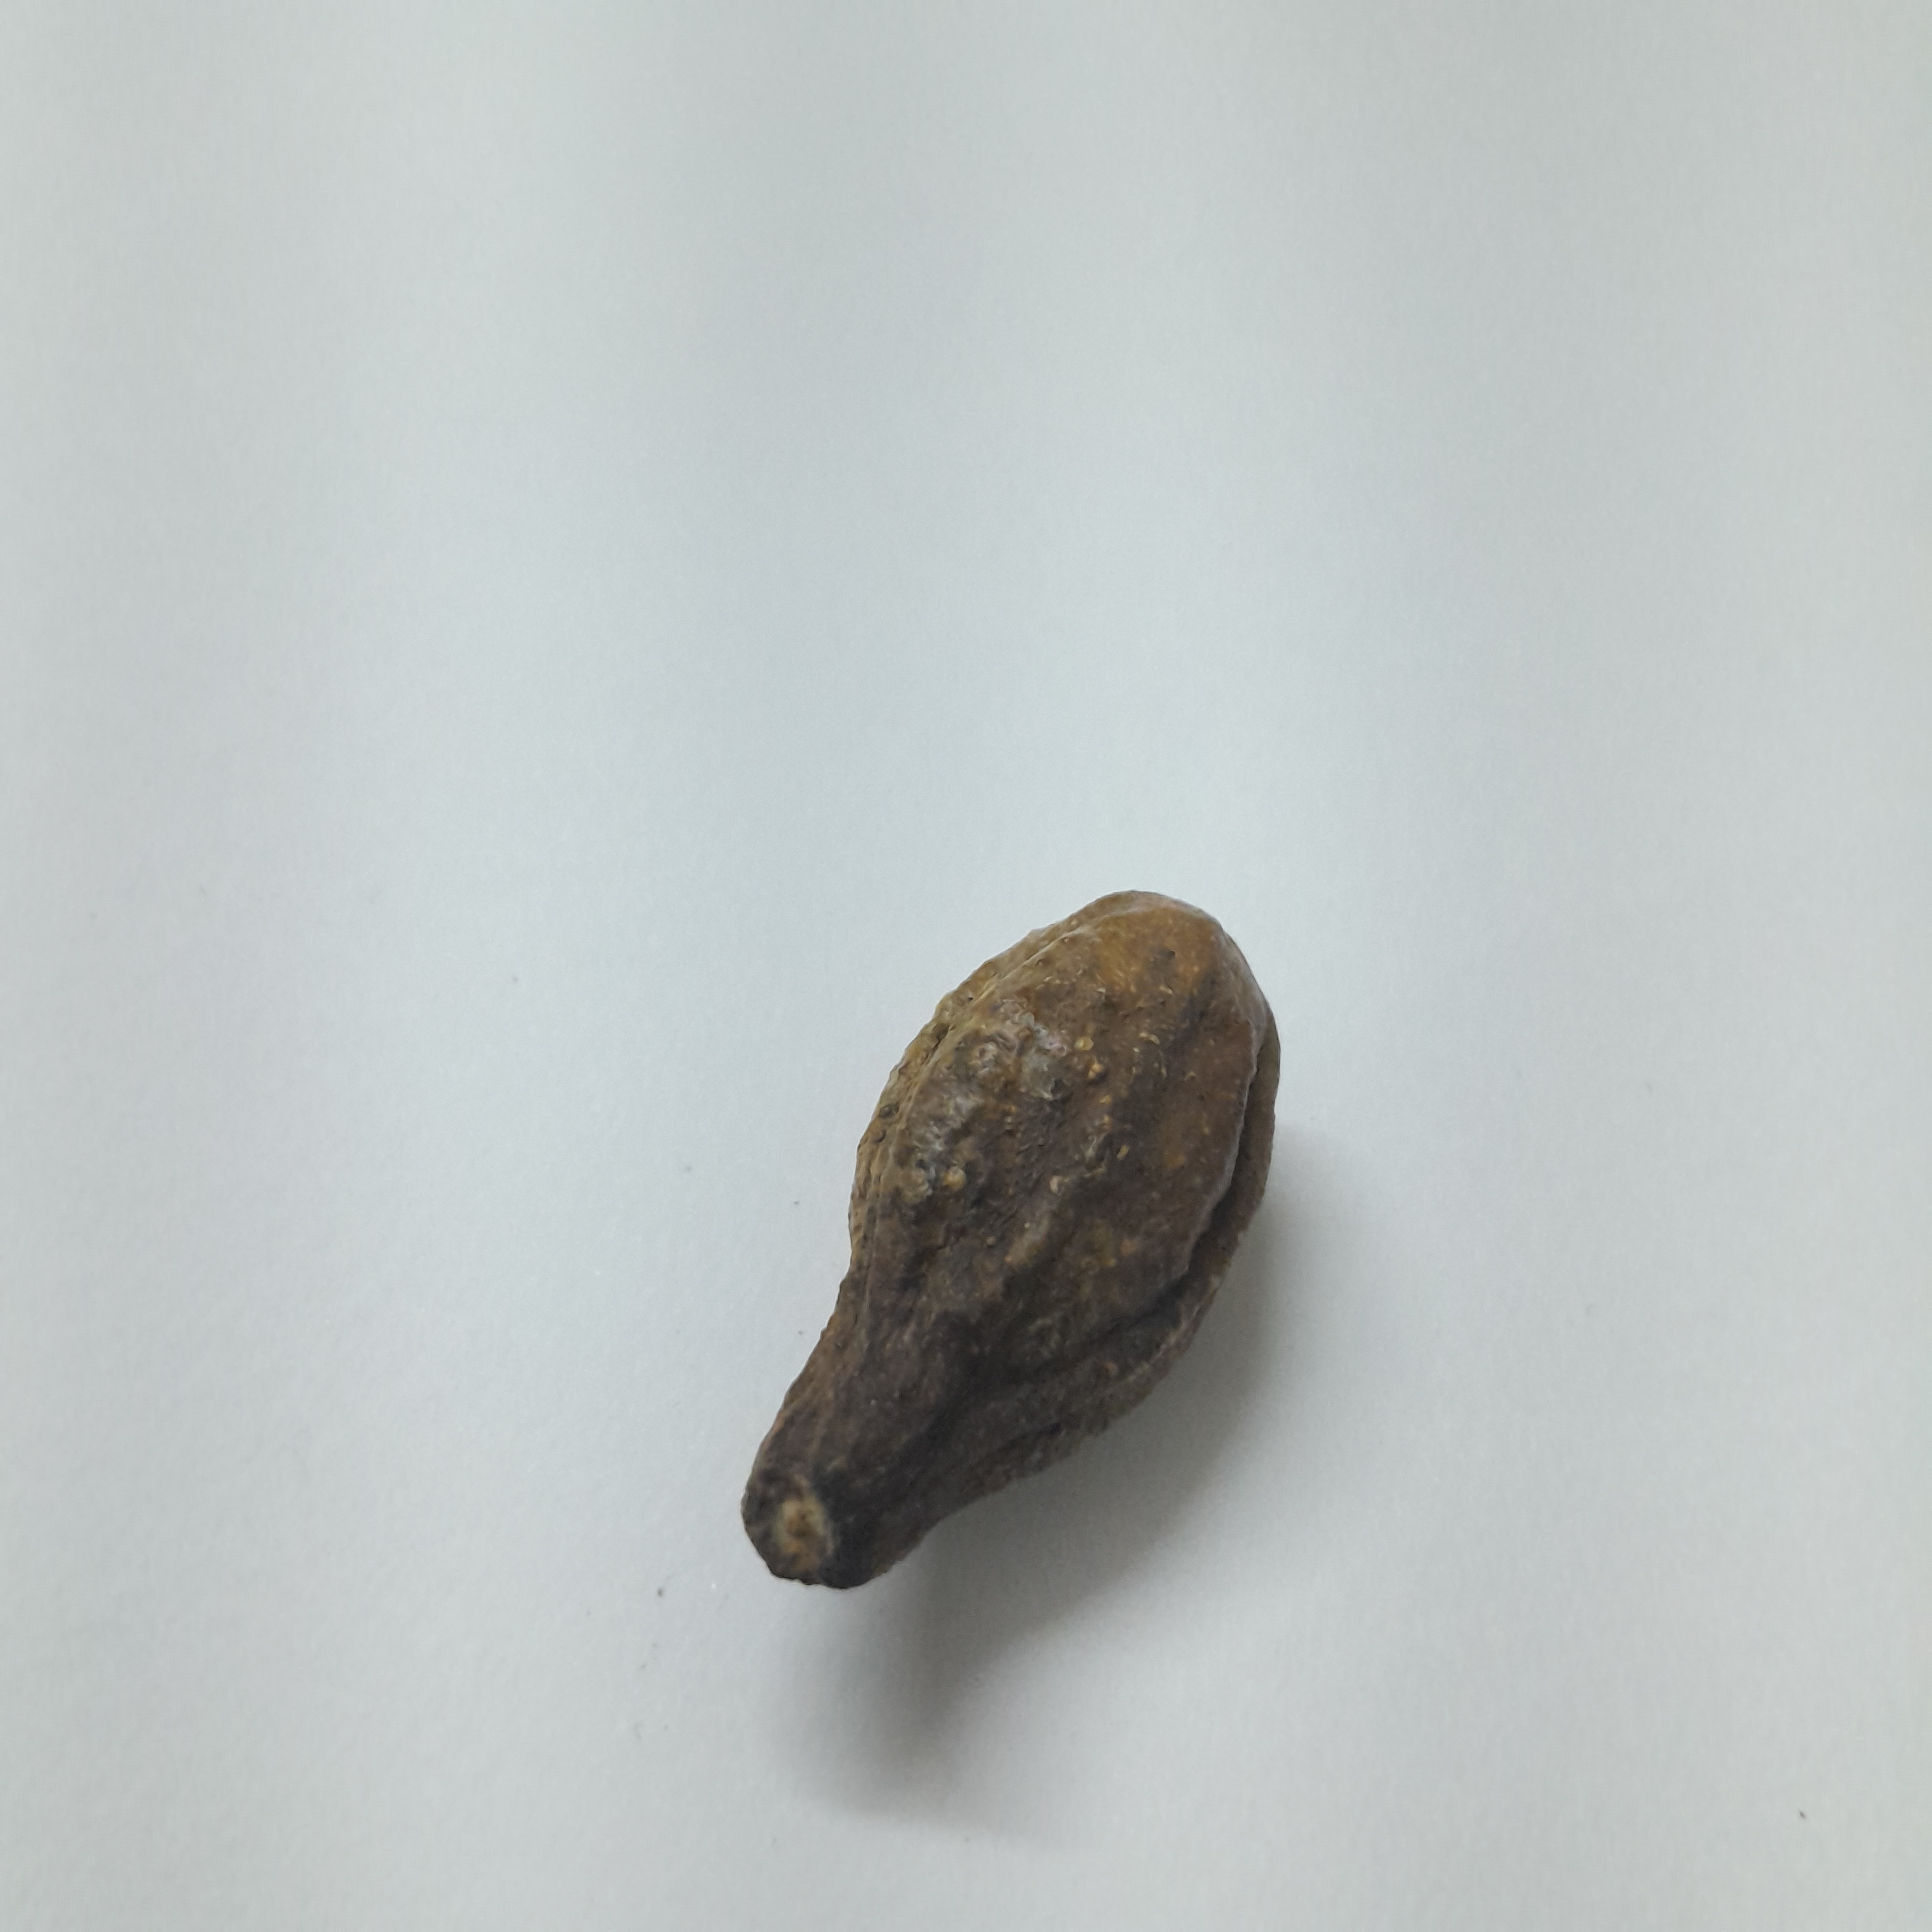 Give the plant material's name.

hirdaa
